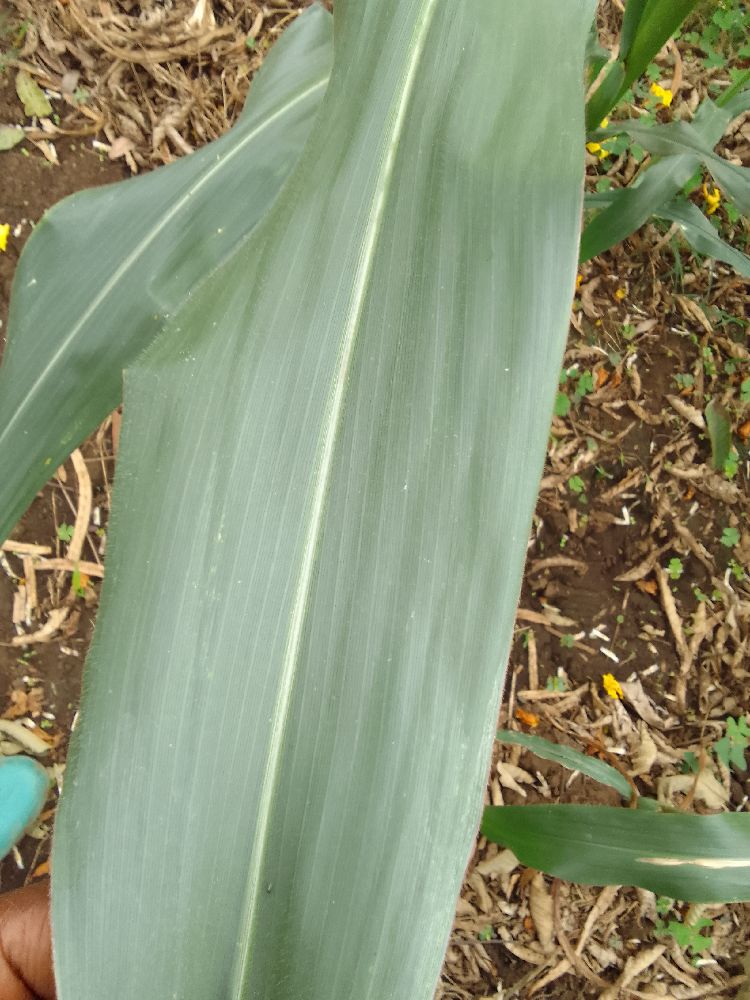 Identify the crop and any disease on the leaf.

maize, healthy
